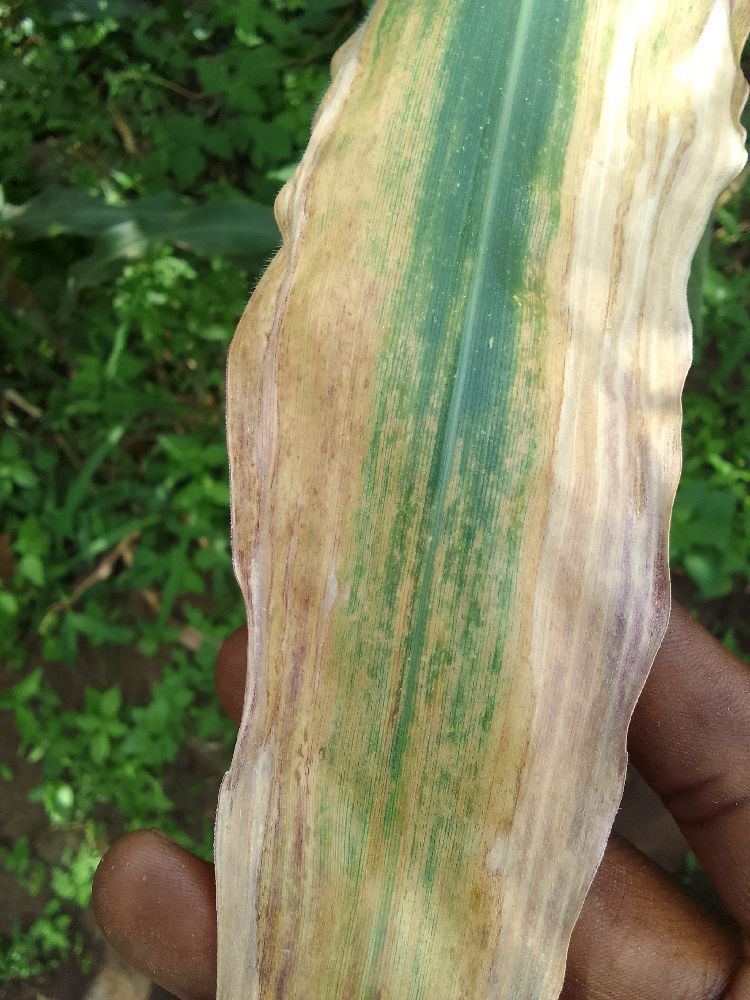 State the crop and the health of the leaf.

maize, maize lethal necrosis
